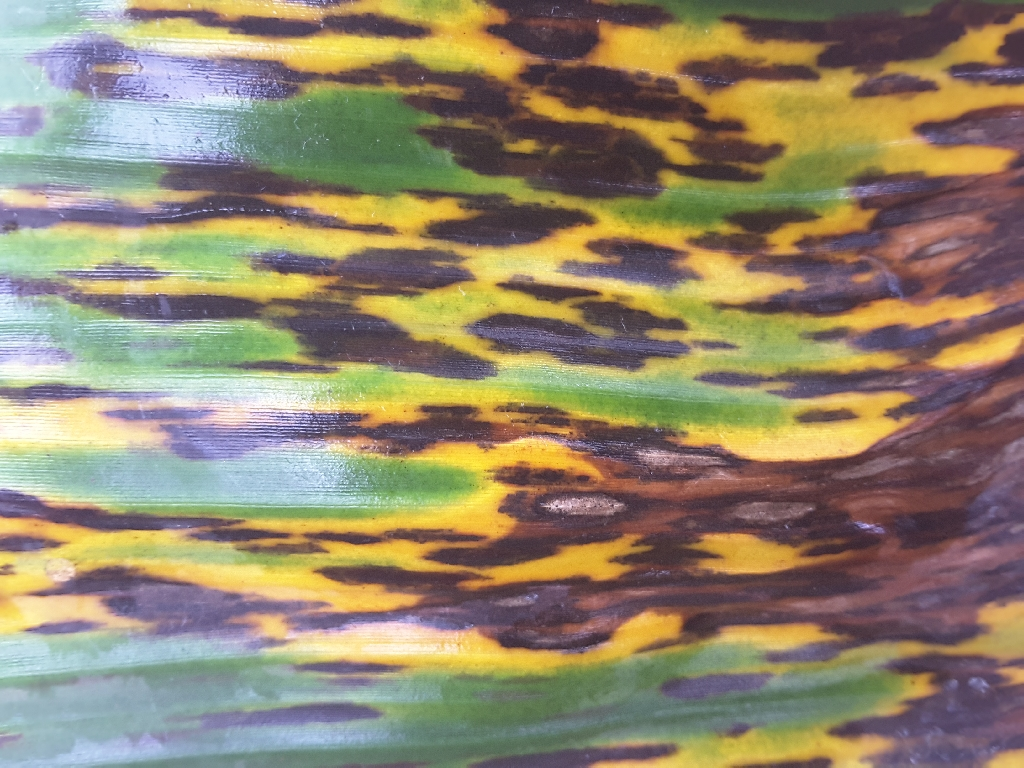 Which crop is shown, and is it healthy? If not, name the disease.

banana, black sigatoka
